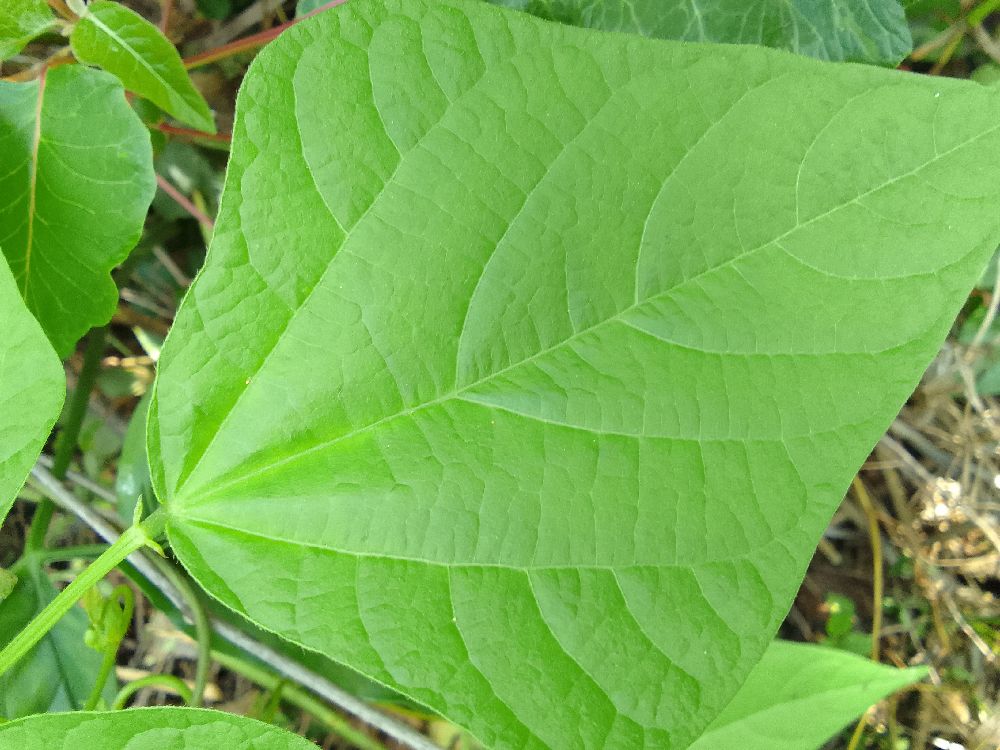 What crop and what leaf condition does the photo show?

common bean, healthy
